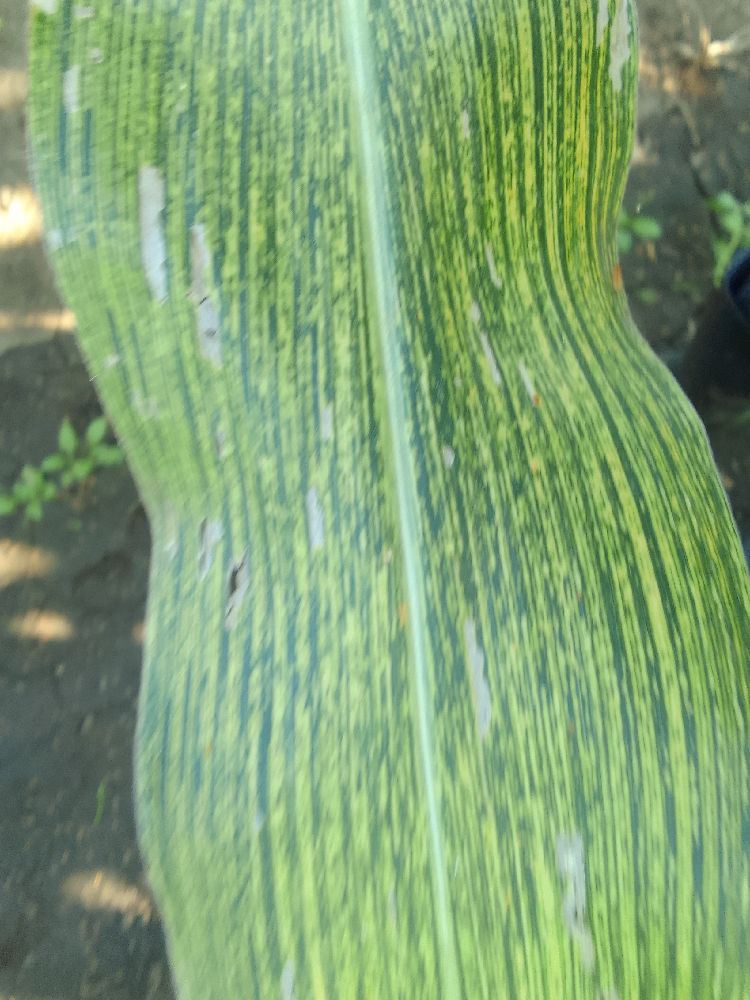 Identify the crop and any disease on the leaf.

maize, maize streak virus
